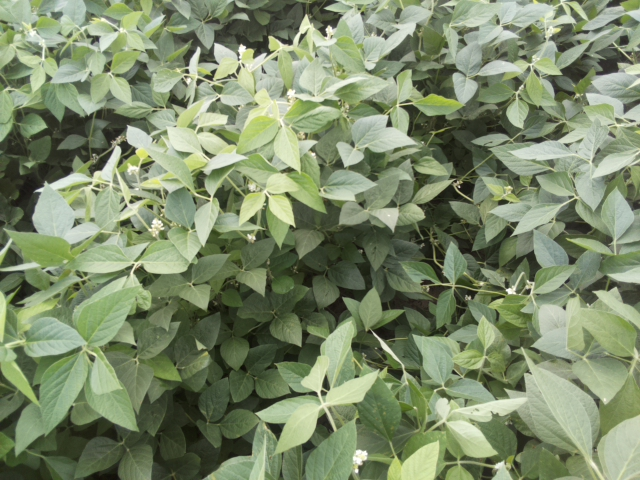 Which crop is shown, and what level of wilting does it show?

soybean, leaves with no wilting
